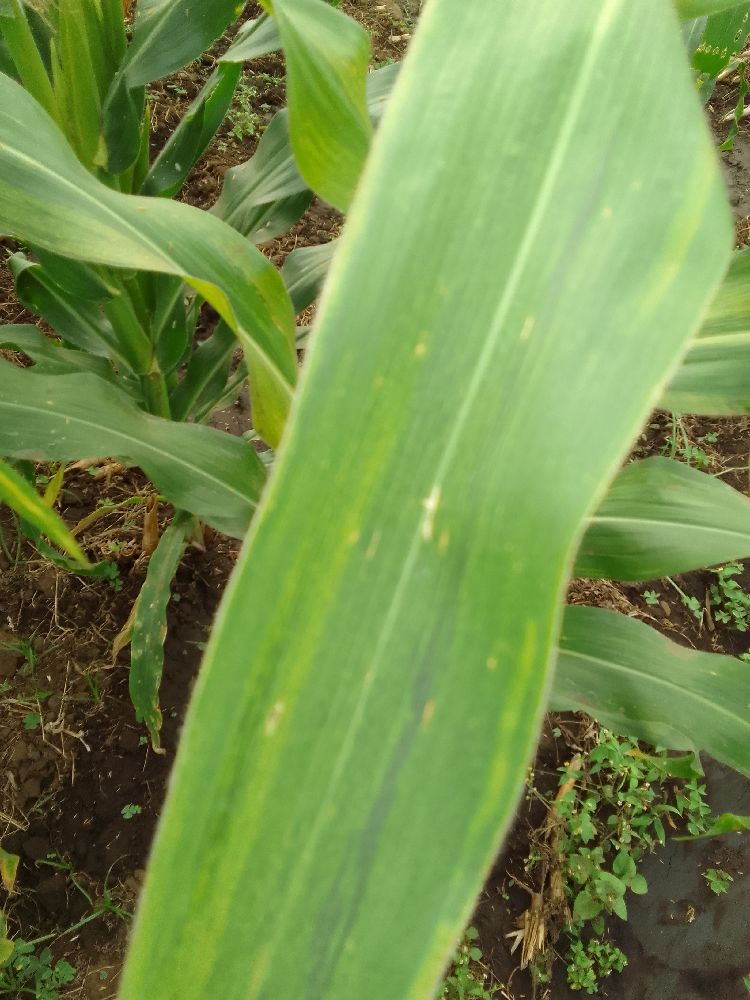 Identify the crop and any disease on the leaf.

maize, maize lethal necrosis
